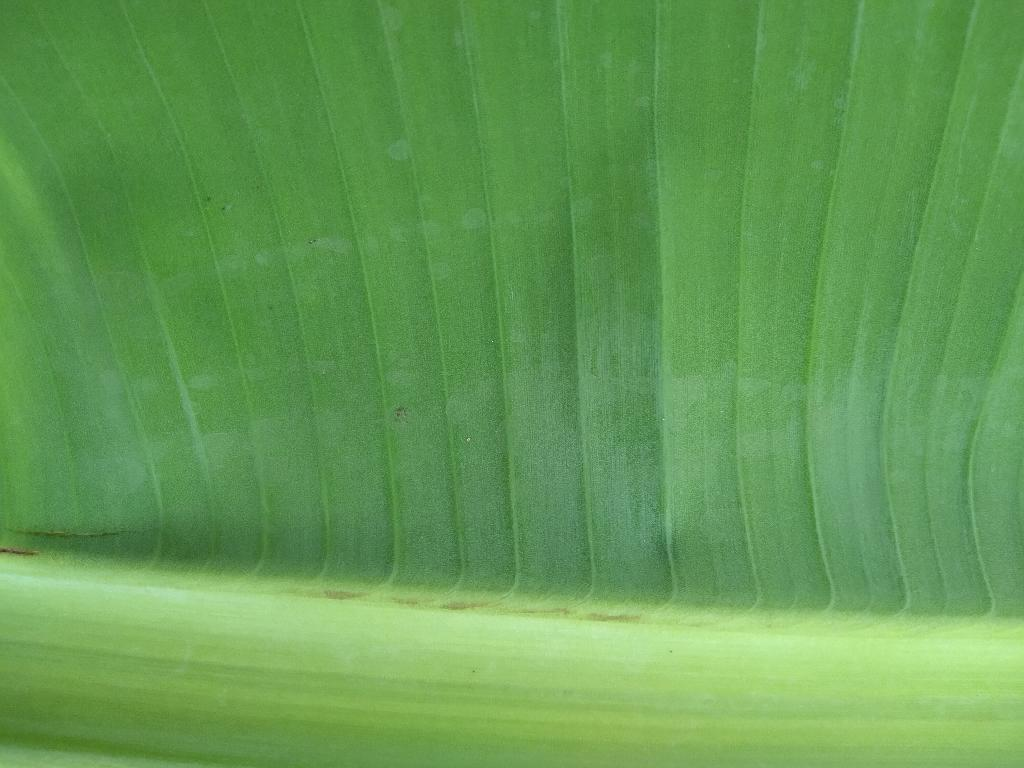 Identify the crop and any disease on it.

banana, healthy
